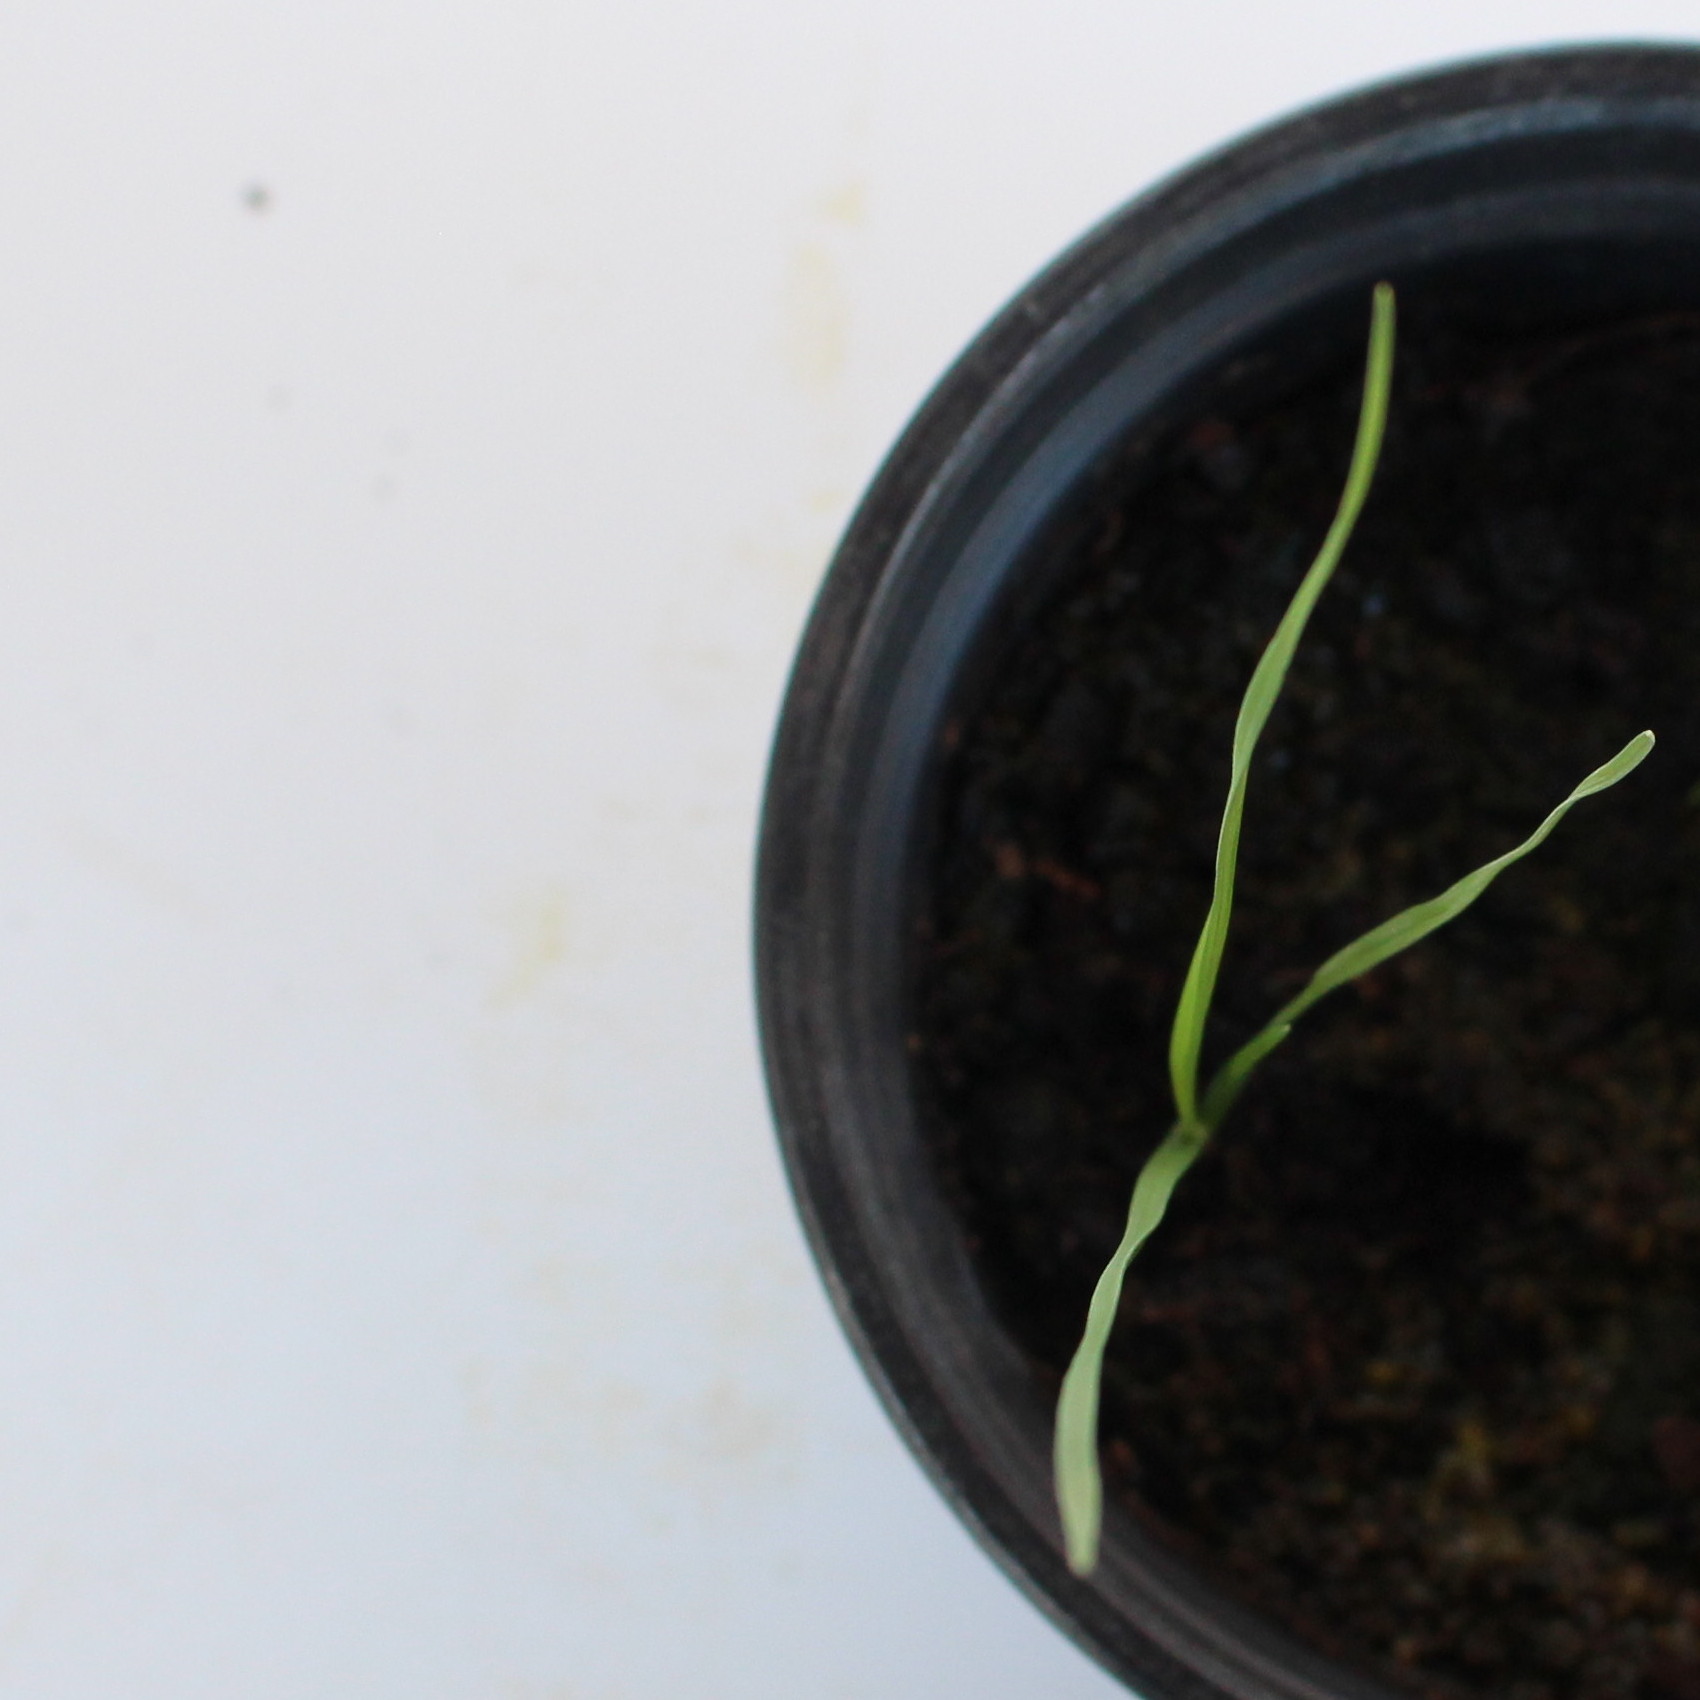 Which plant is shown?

Lolium multiflorum
